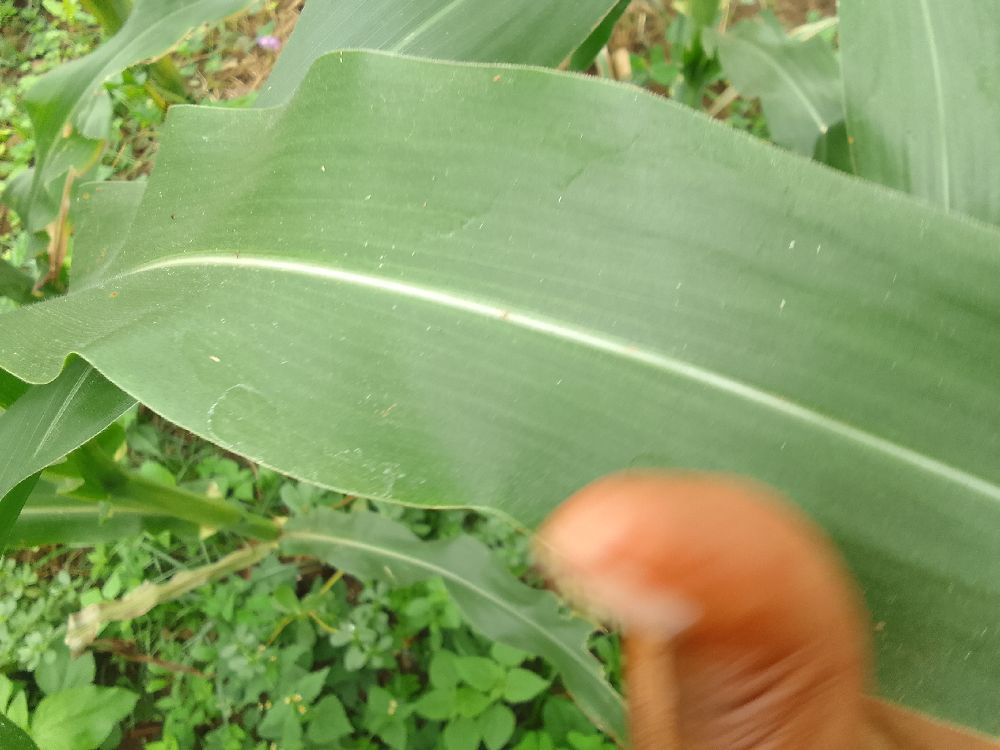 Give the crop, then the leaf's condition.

maize, healthy
